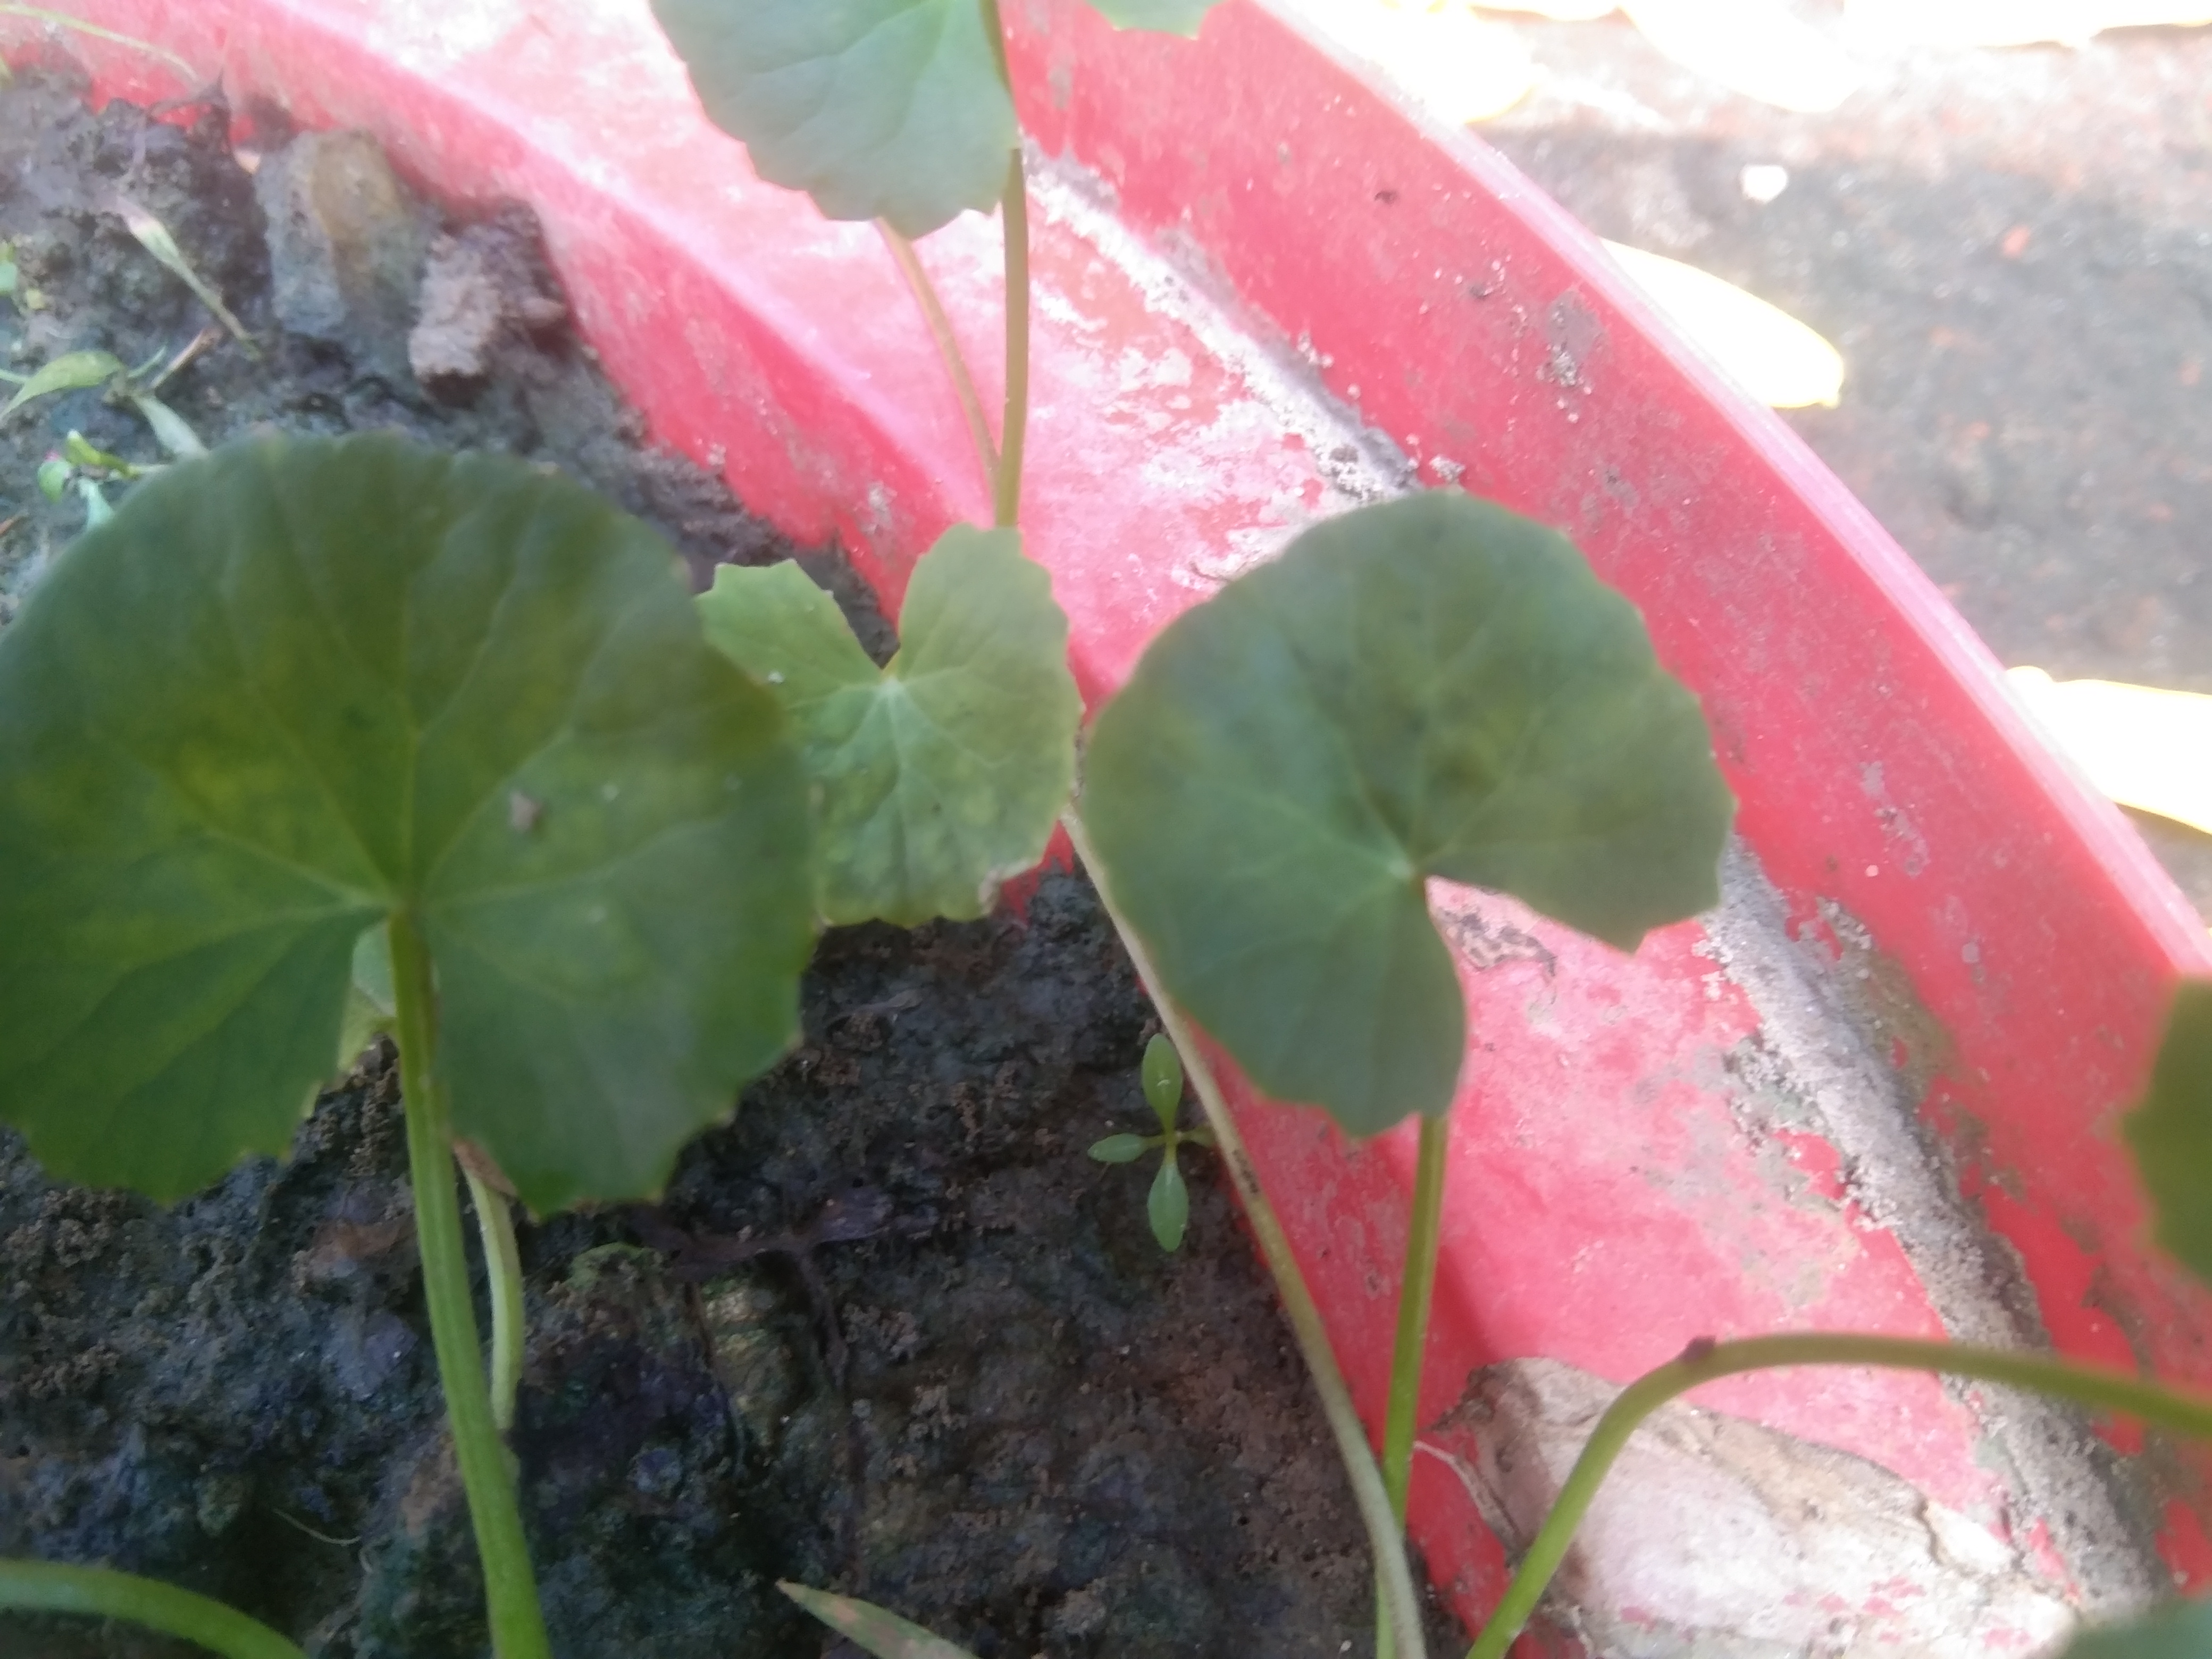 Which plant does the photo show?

thankuni
